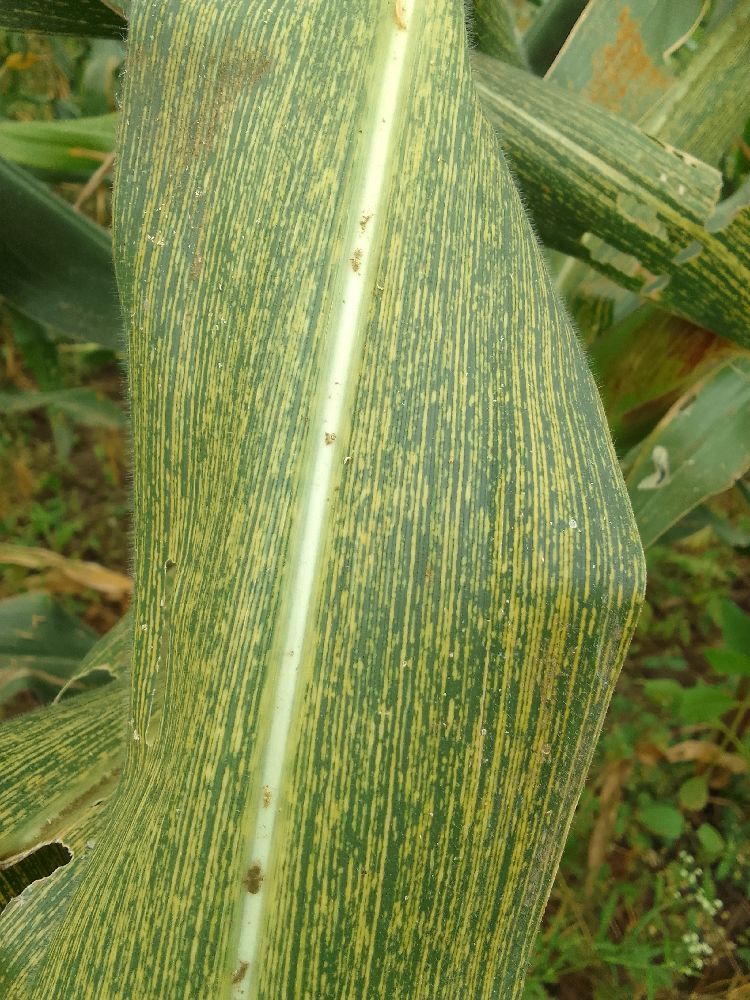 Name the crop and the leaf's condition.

maize, maize streak virus
